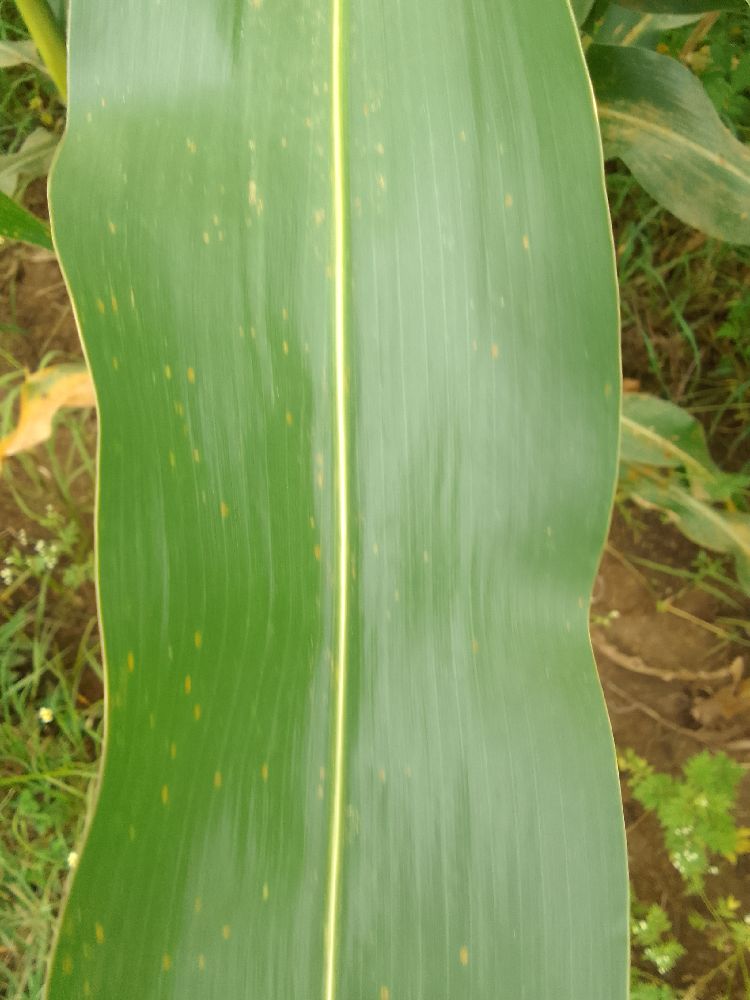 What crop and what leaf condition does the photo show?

maize, healthy
